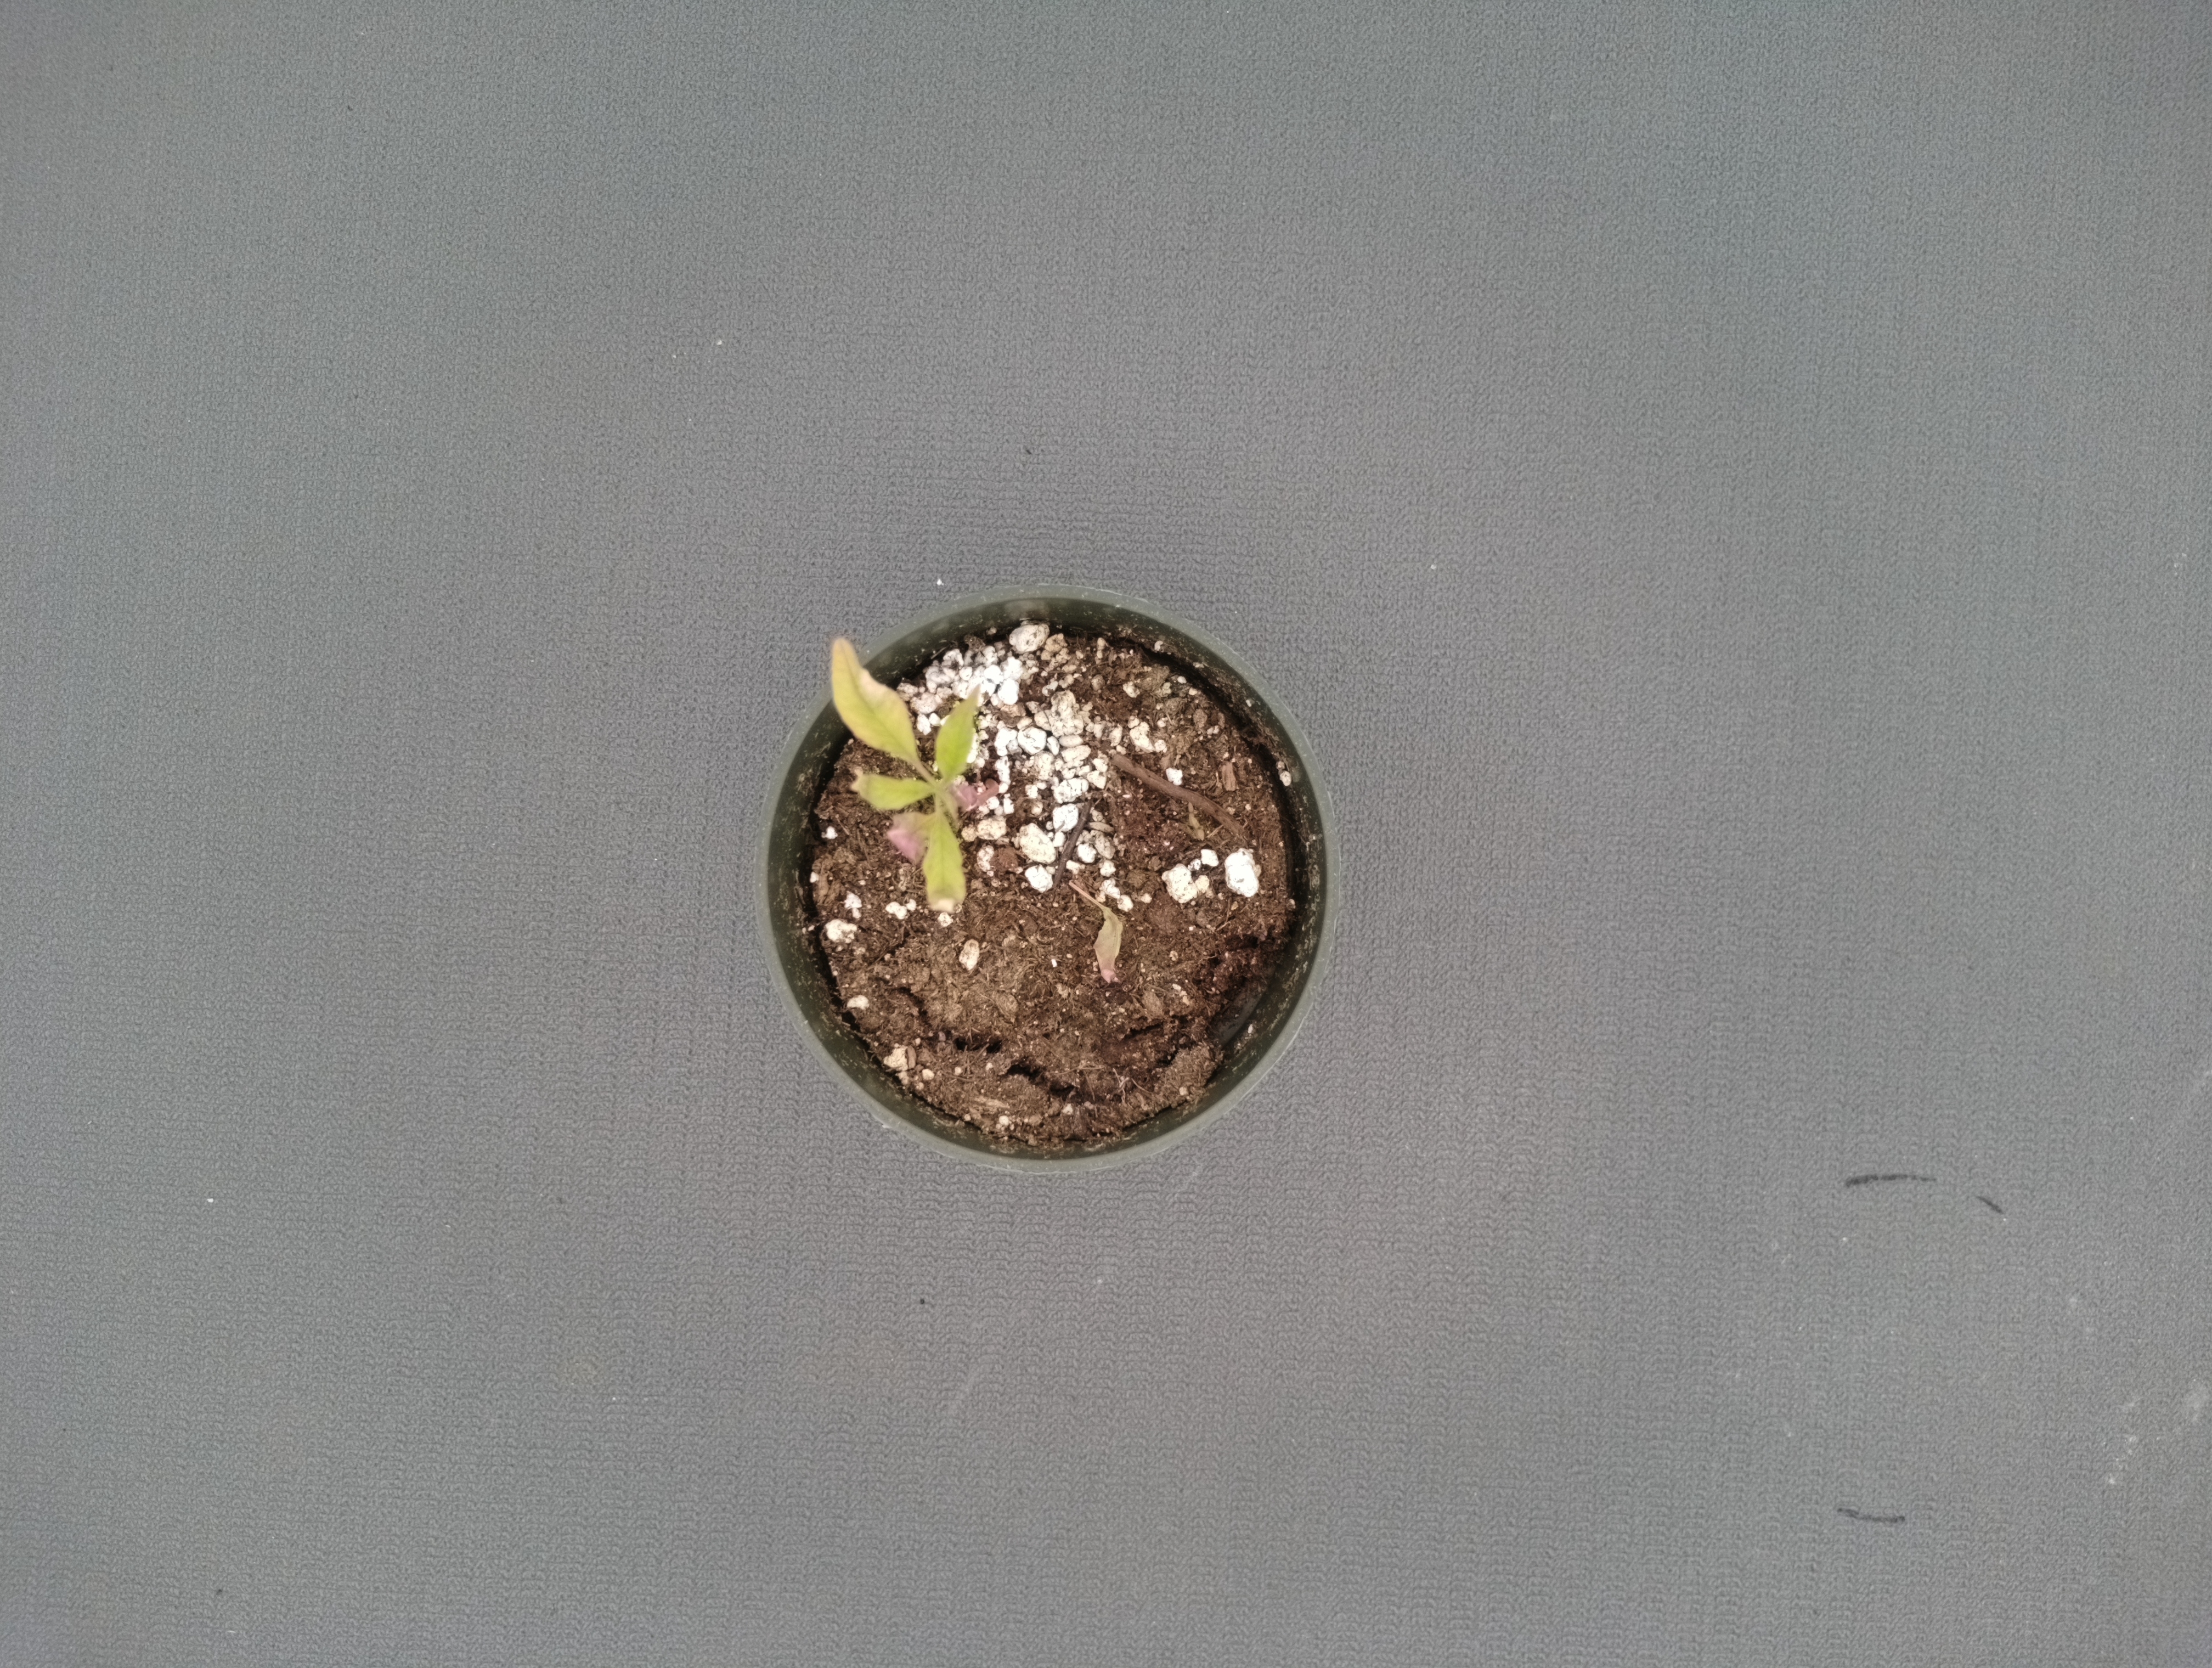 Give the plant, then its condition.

waterhemp, chlorosis only
